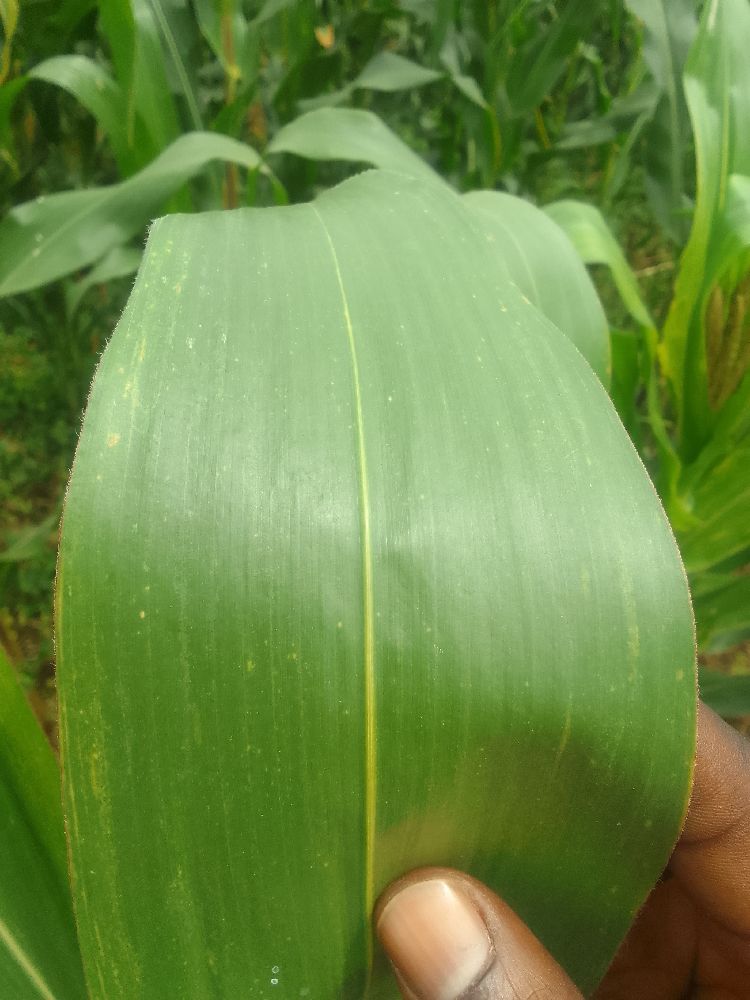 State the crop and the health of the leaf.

maize, healthy
